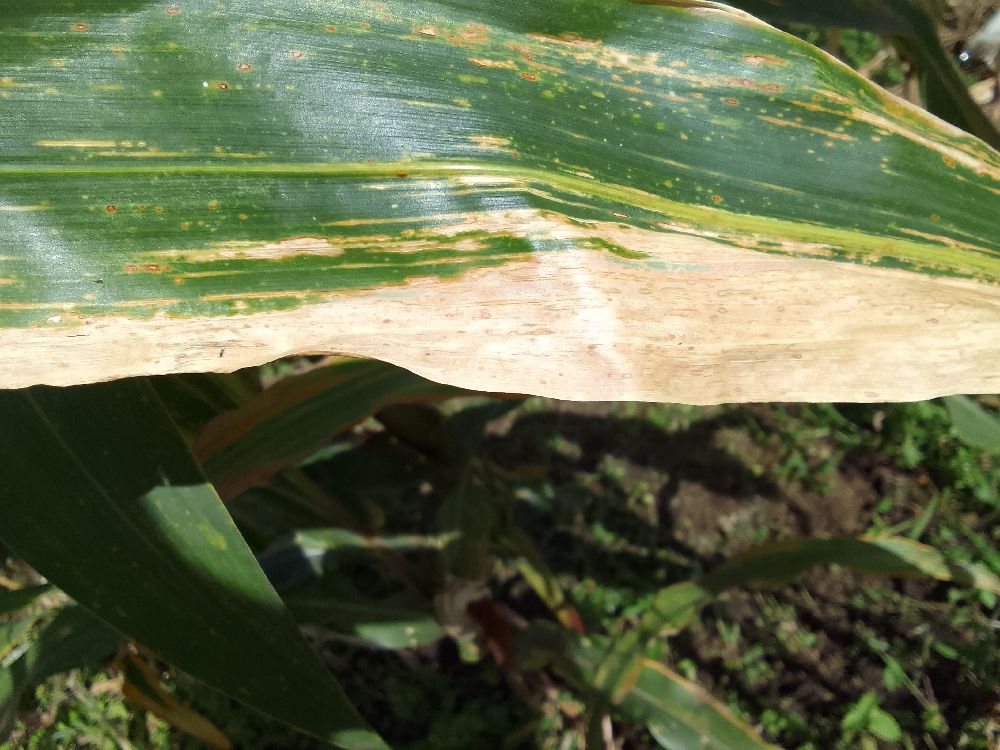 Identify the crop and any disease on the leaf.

maize, maize lethal necrosis
